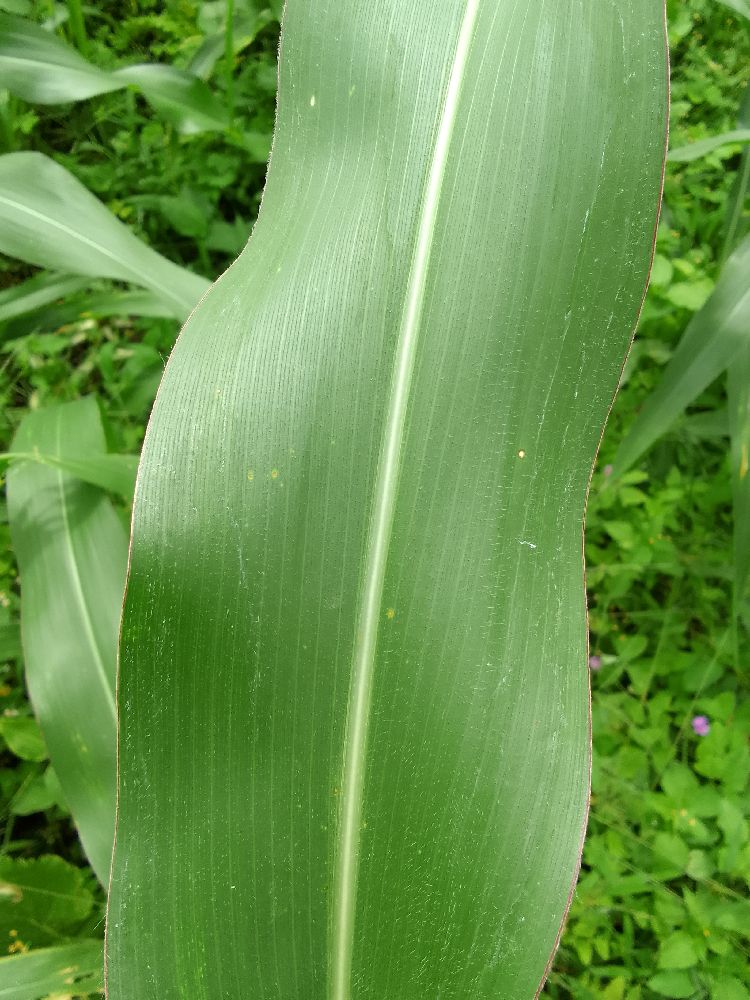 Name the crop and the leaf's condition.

maize, healthy
